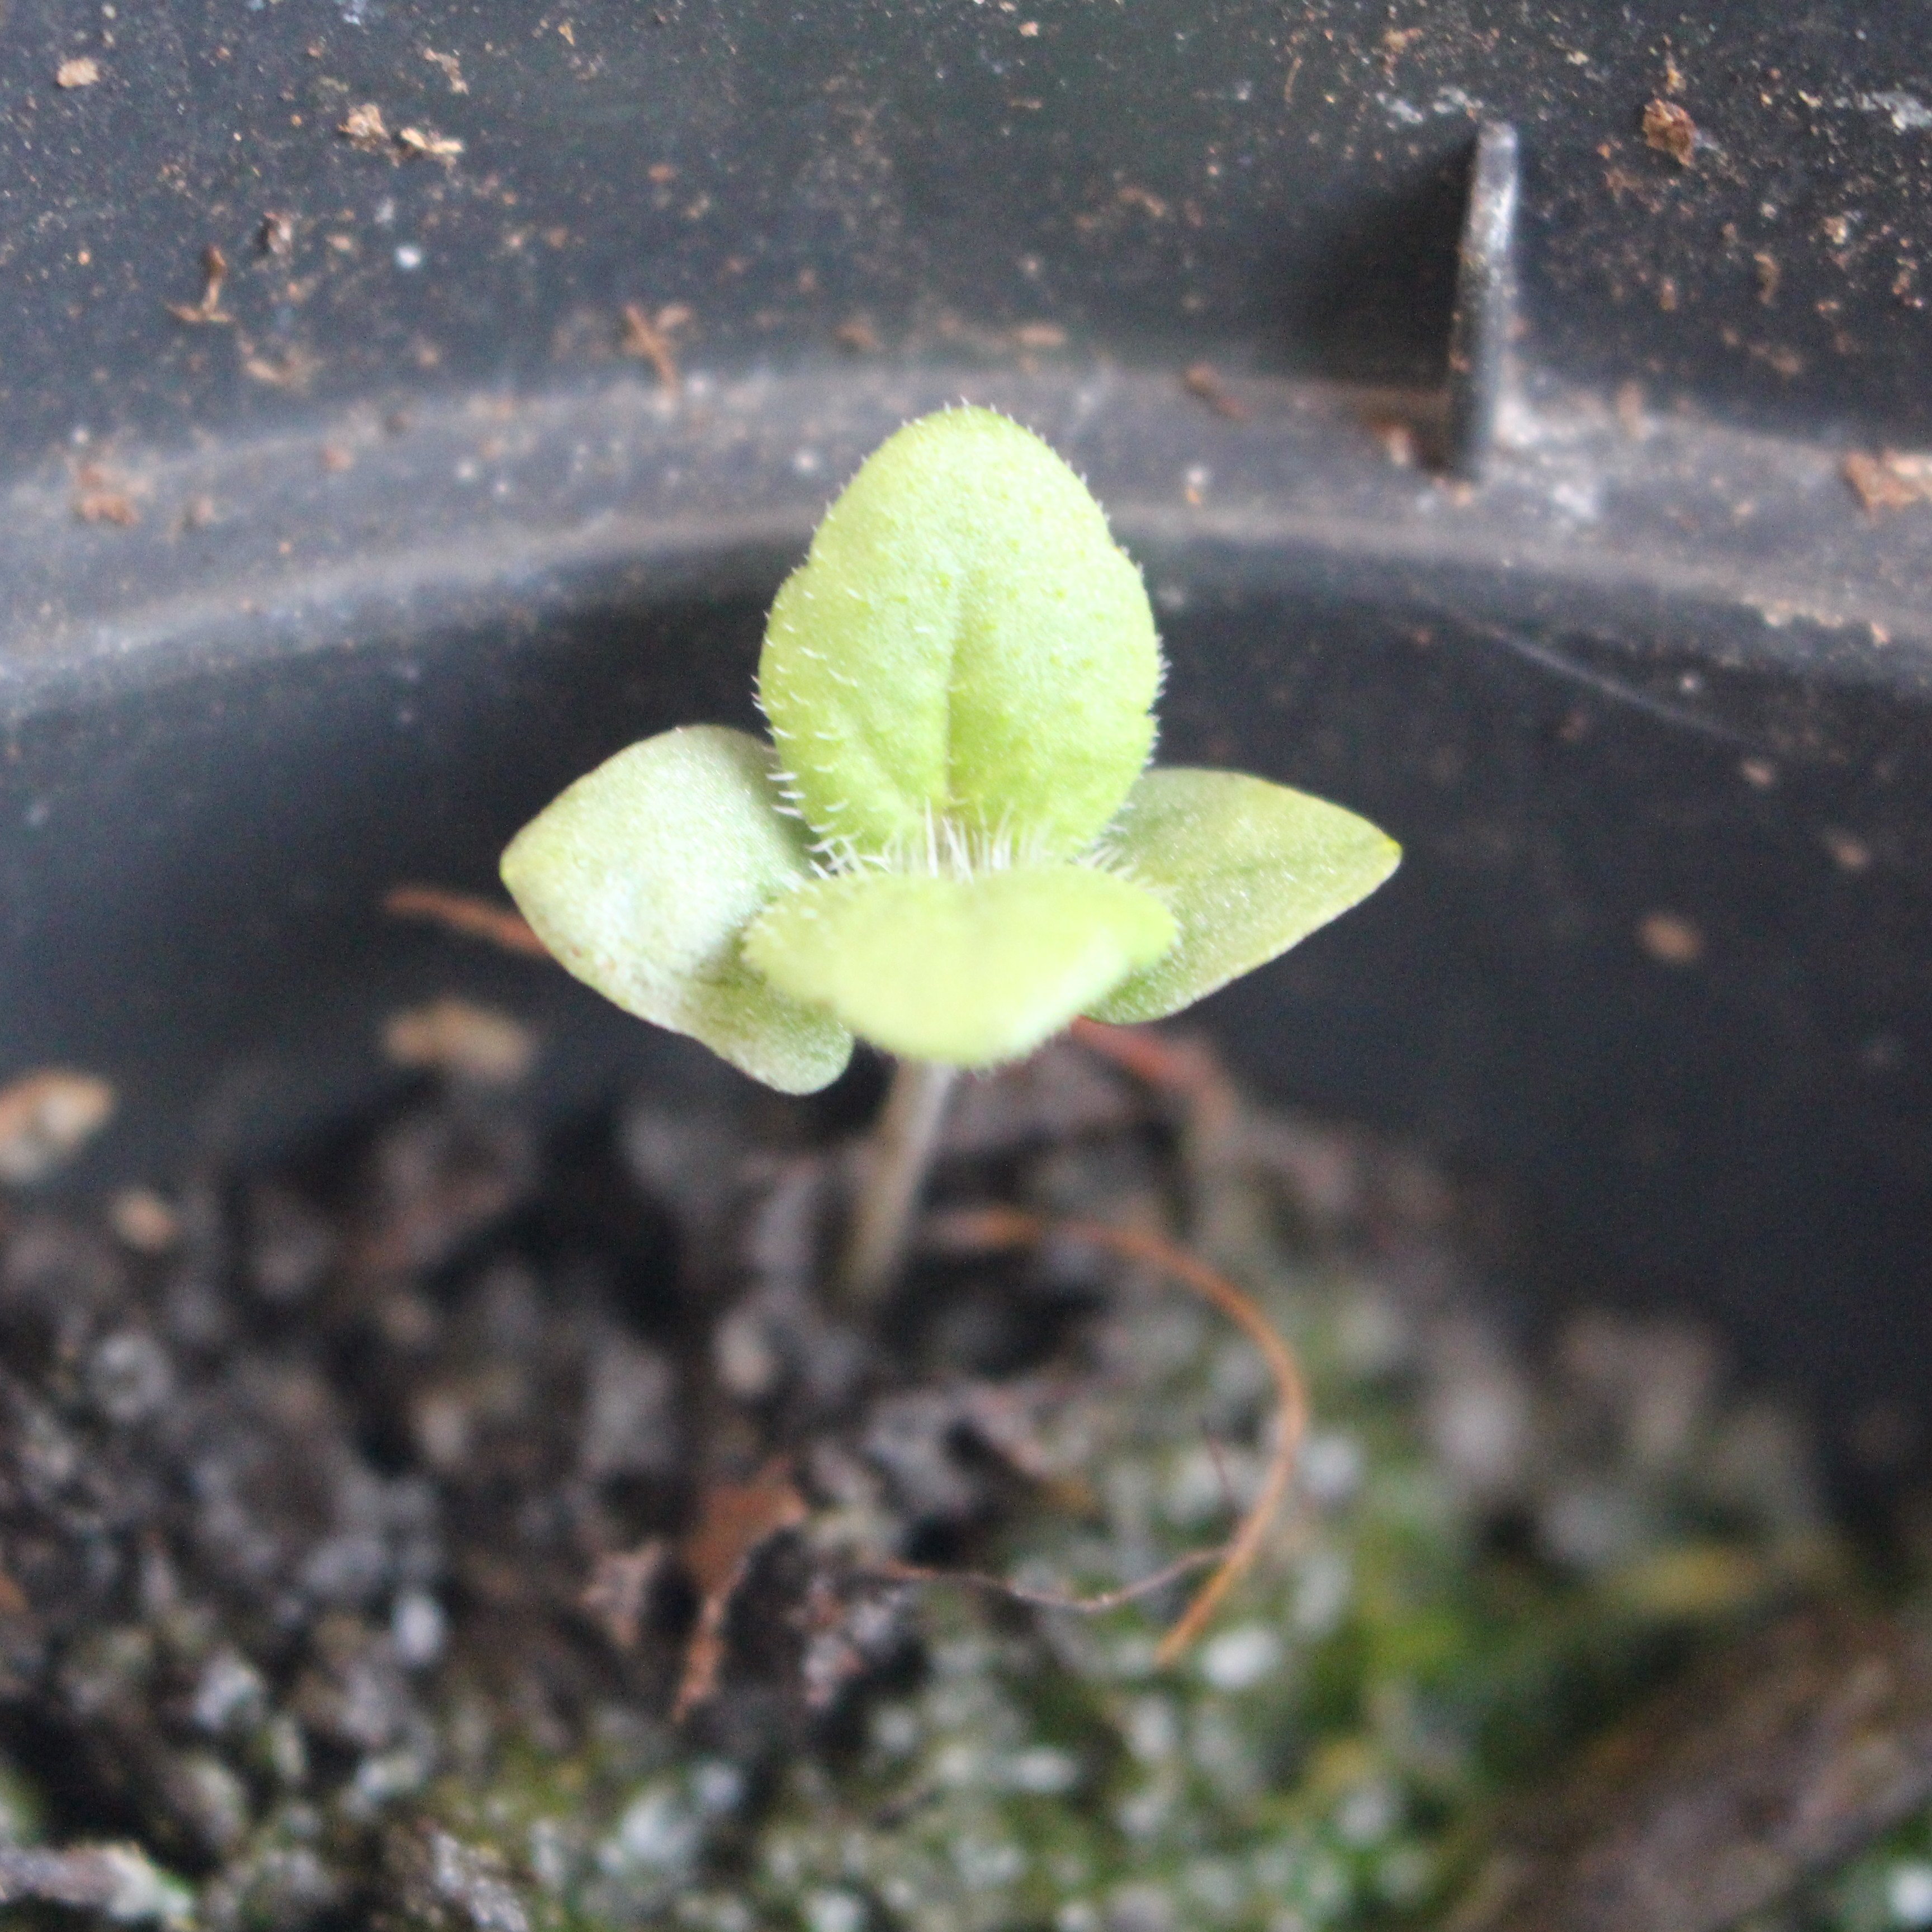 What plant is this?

Veronica persica
